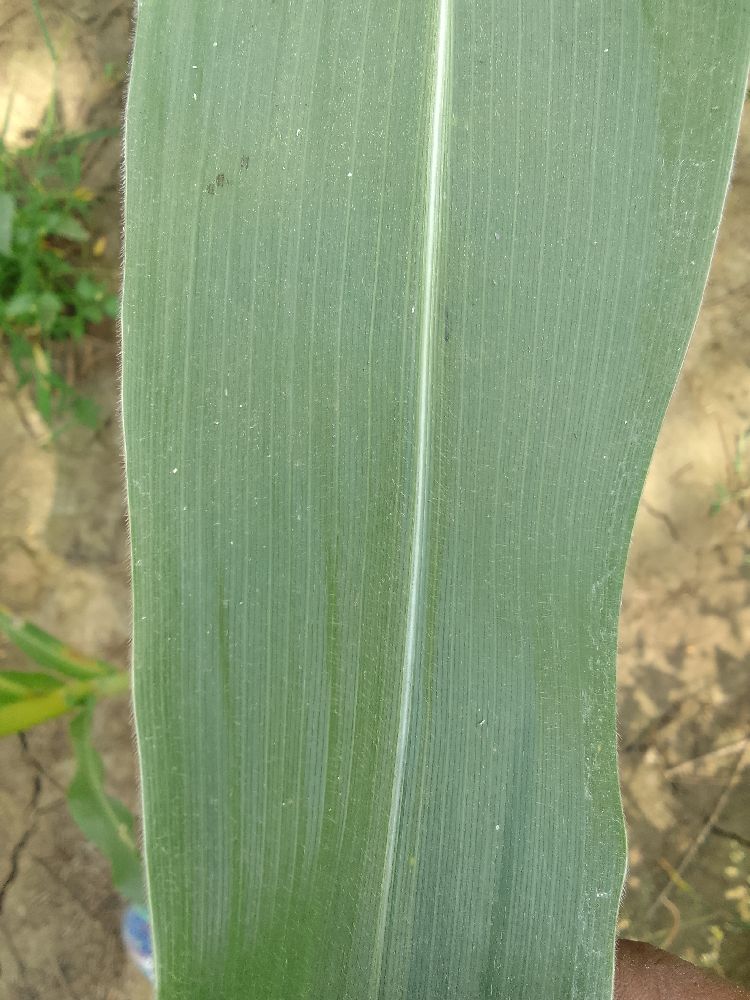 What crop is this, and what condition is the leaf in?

maize, healthy
